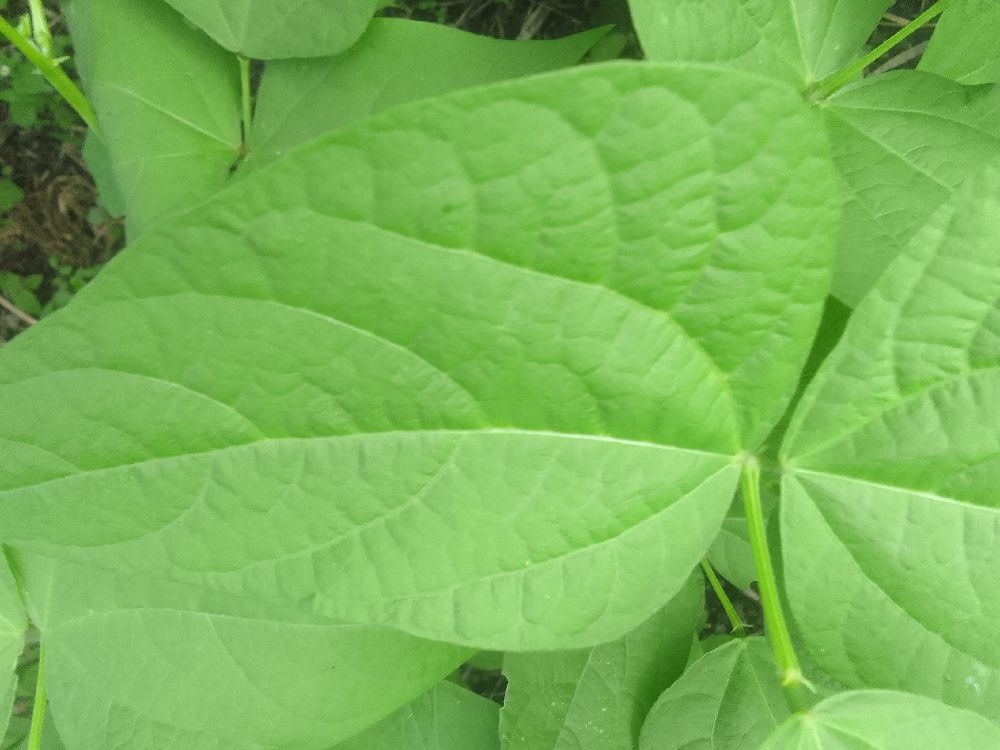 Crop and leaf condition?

common bean, healthy
